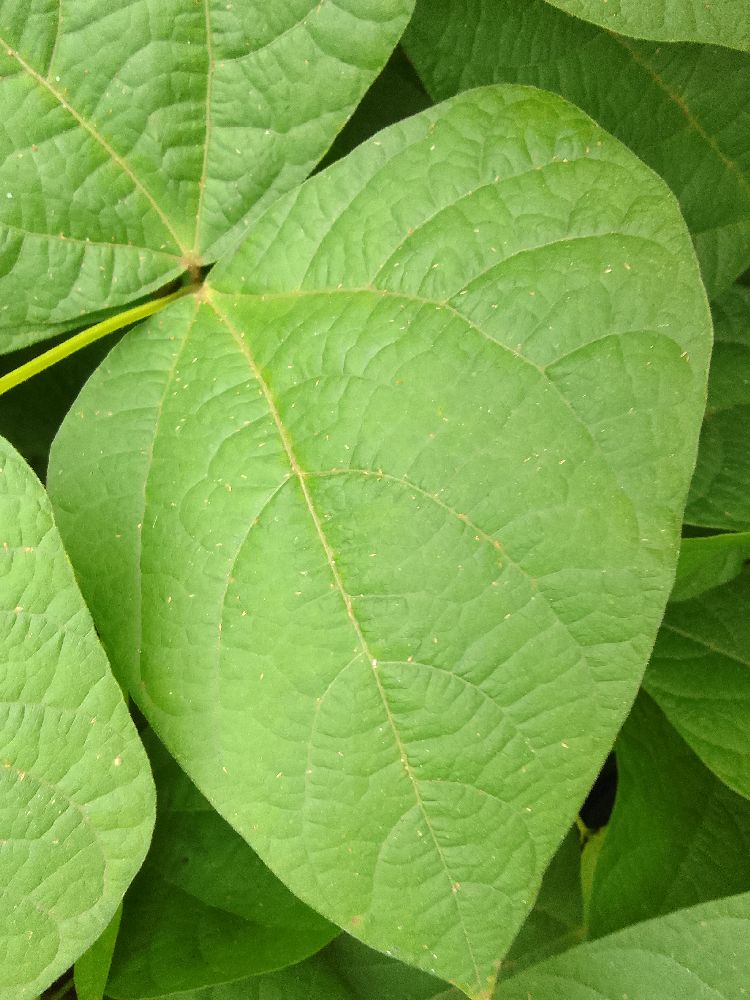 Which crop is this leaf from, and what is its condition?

common bean, healthy
